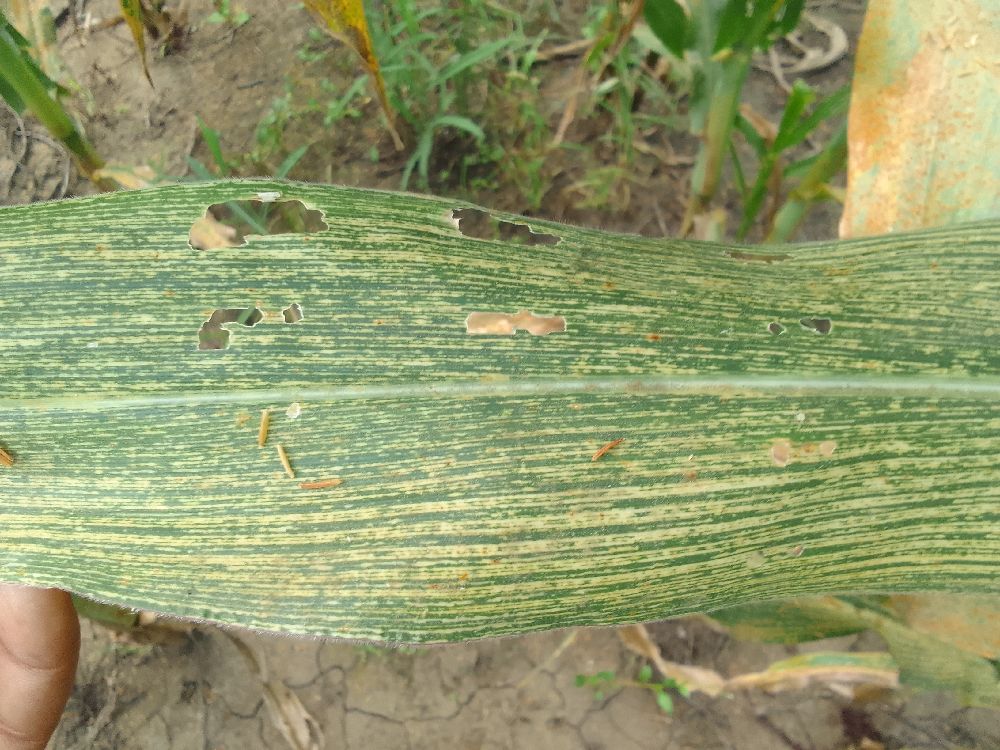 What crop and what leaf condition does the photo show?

maize, maize streak virus
